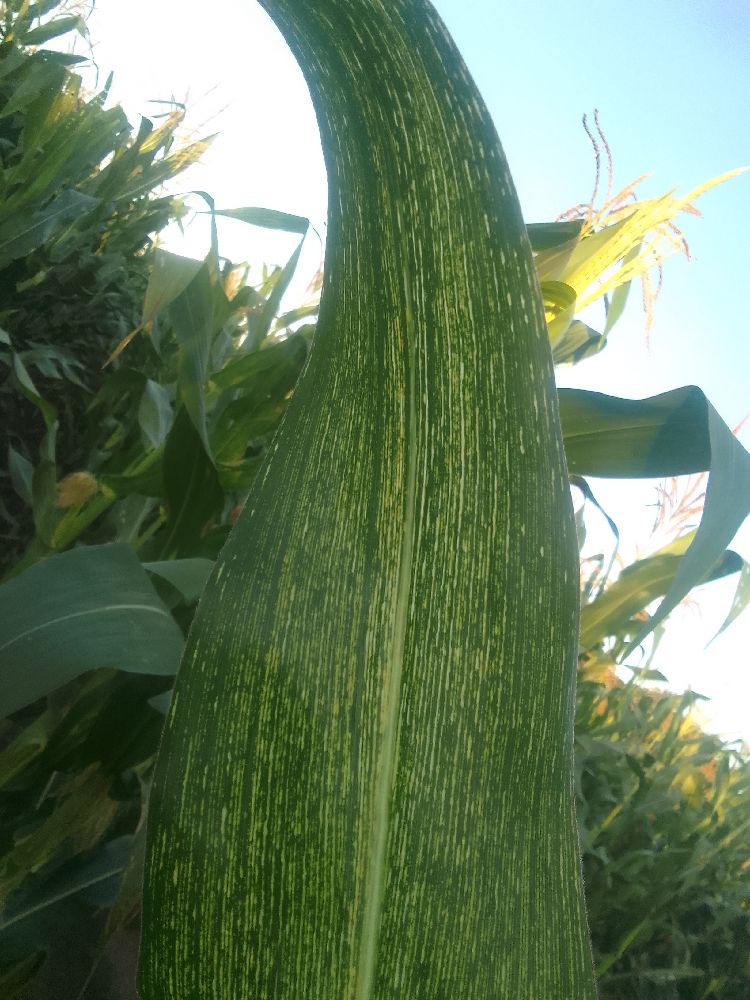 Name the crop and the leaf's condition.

maize, maize streak virus
